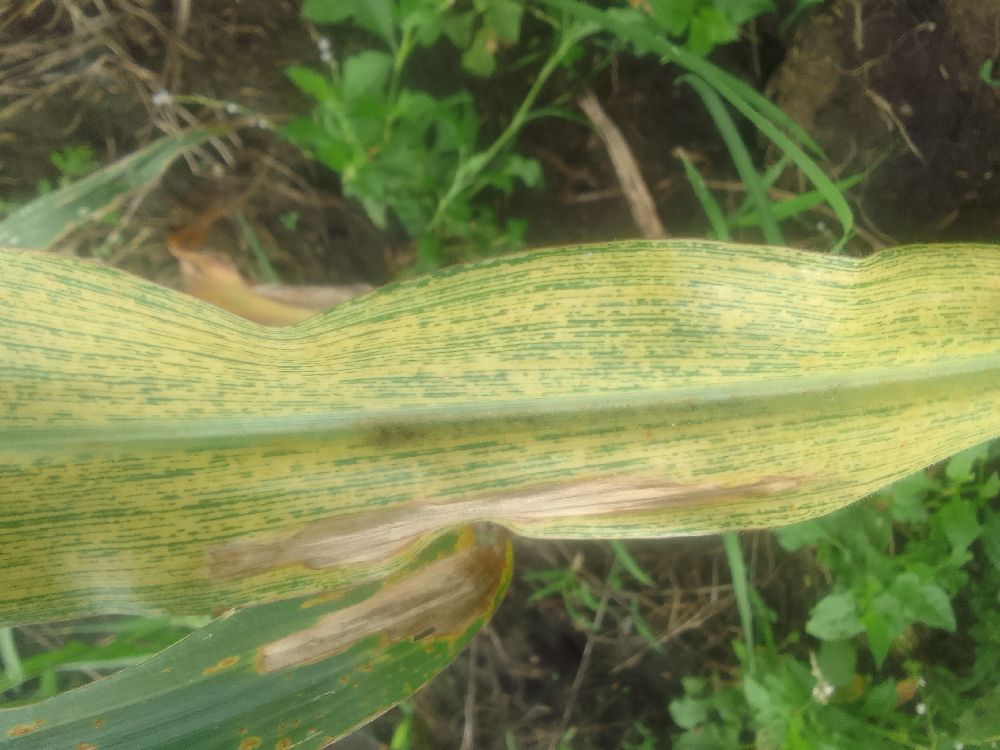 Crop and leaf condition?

maize, maize streak virus
